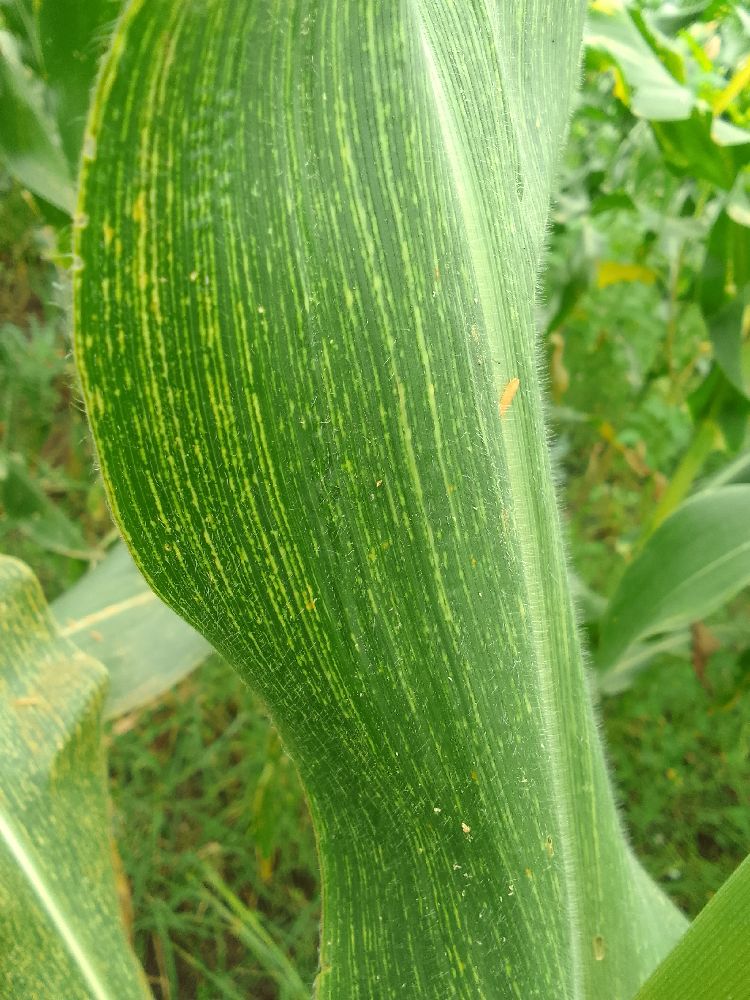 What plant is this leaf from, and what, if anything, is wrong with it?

maize, maize streak virus
